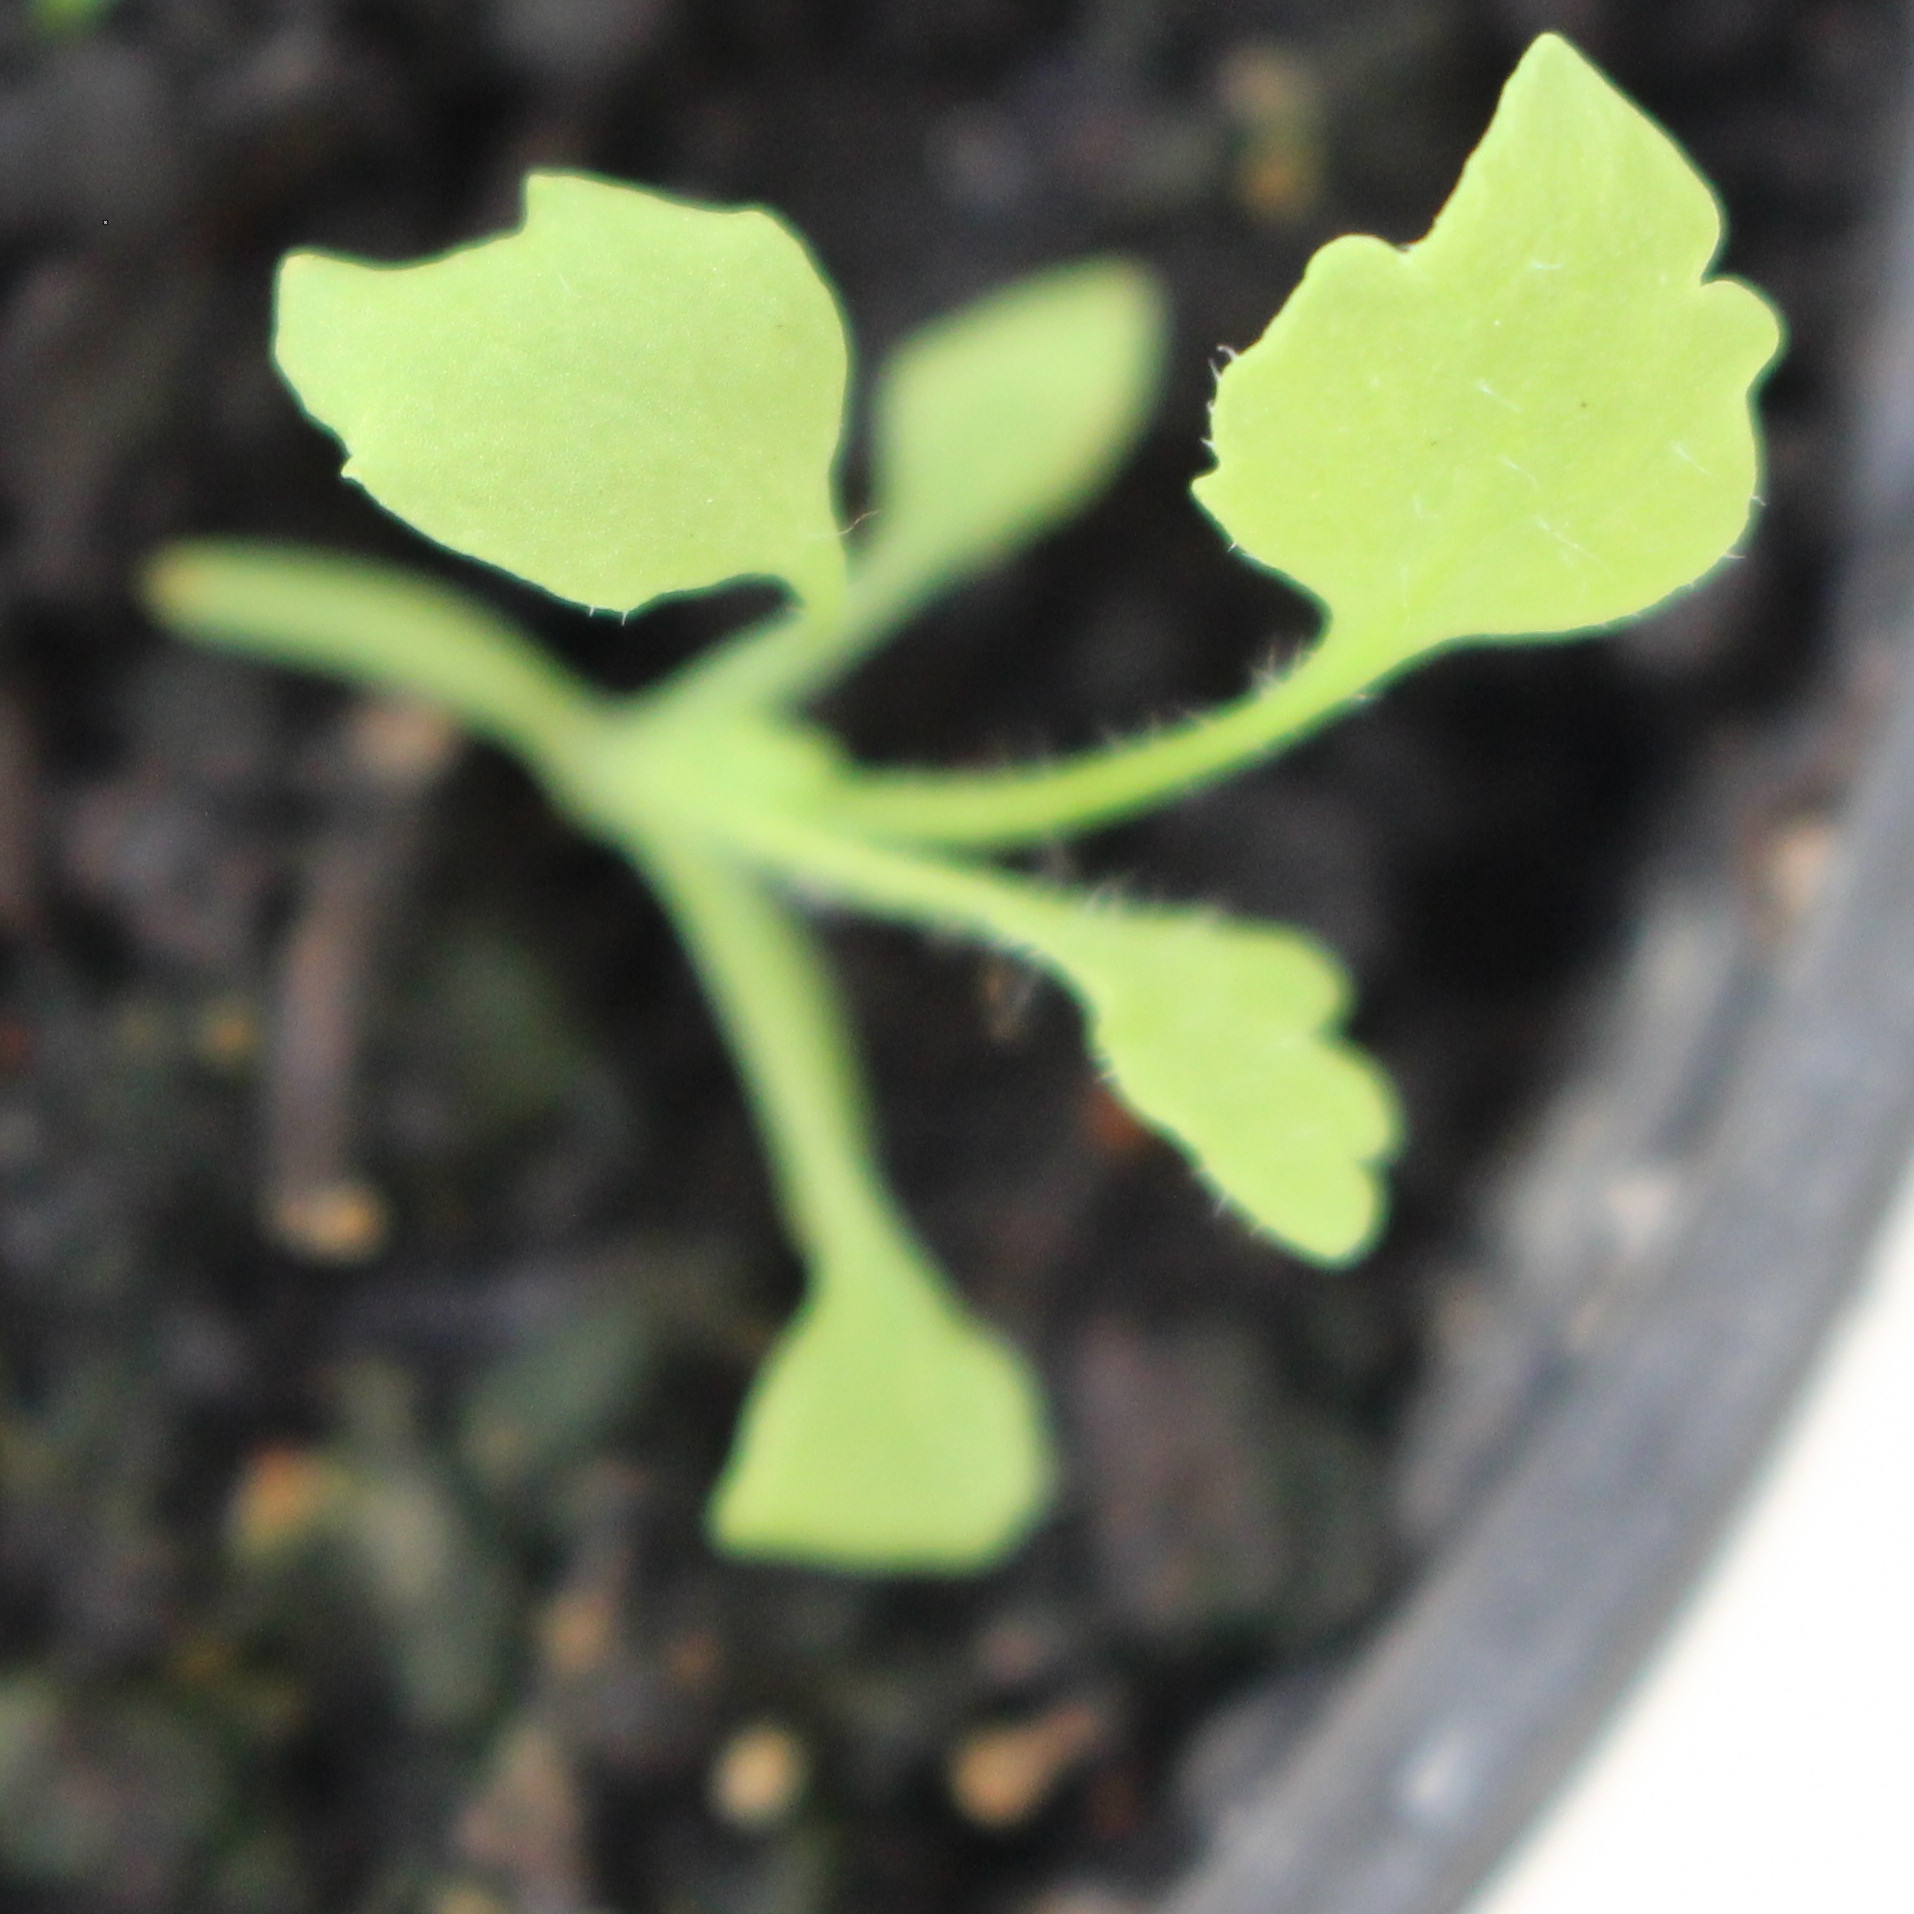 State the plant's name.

Papaver rhoeas
